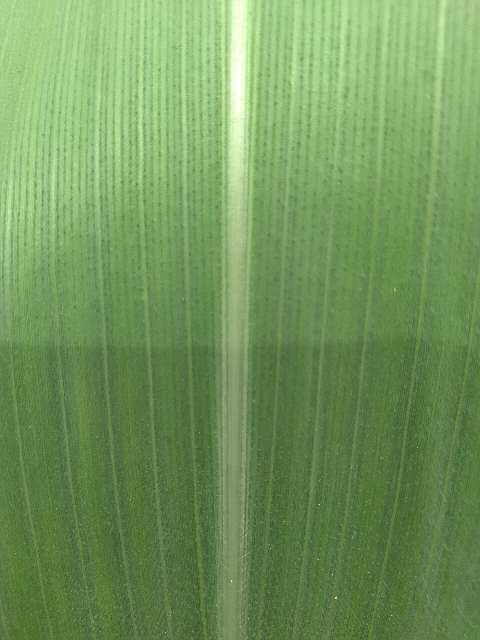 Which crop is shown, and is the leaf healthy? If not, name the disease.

maize, healthy
